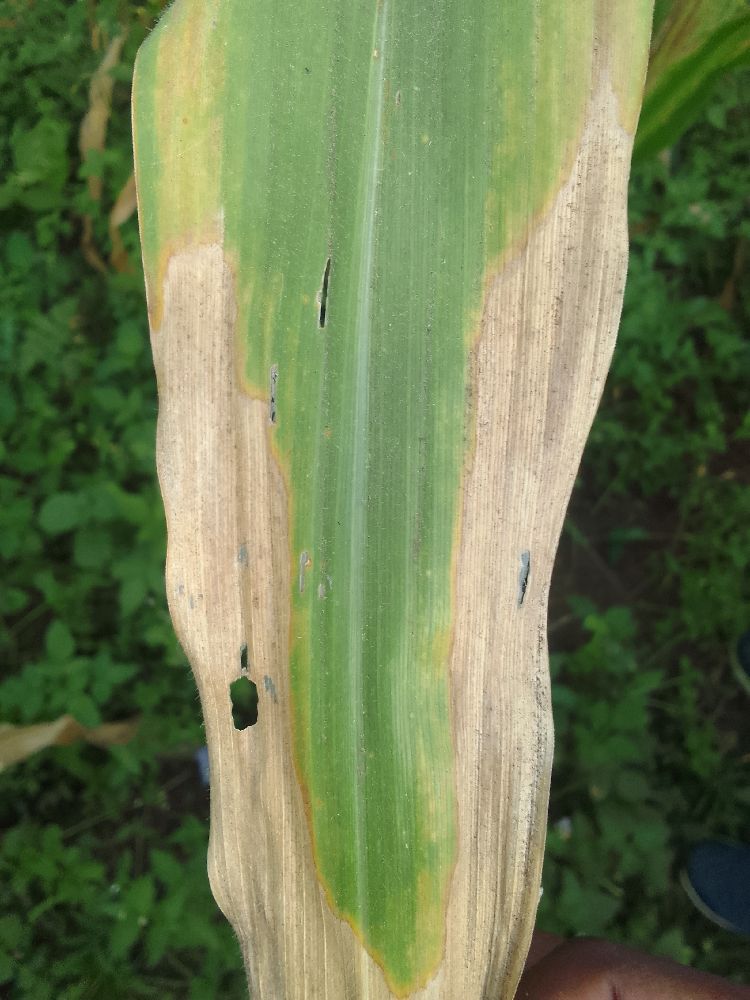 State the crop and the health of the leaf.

maize, maize lethal necrosis
